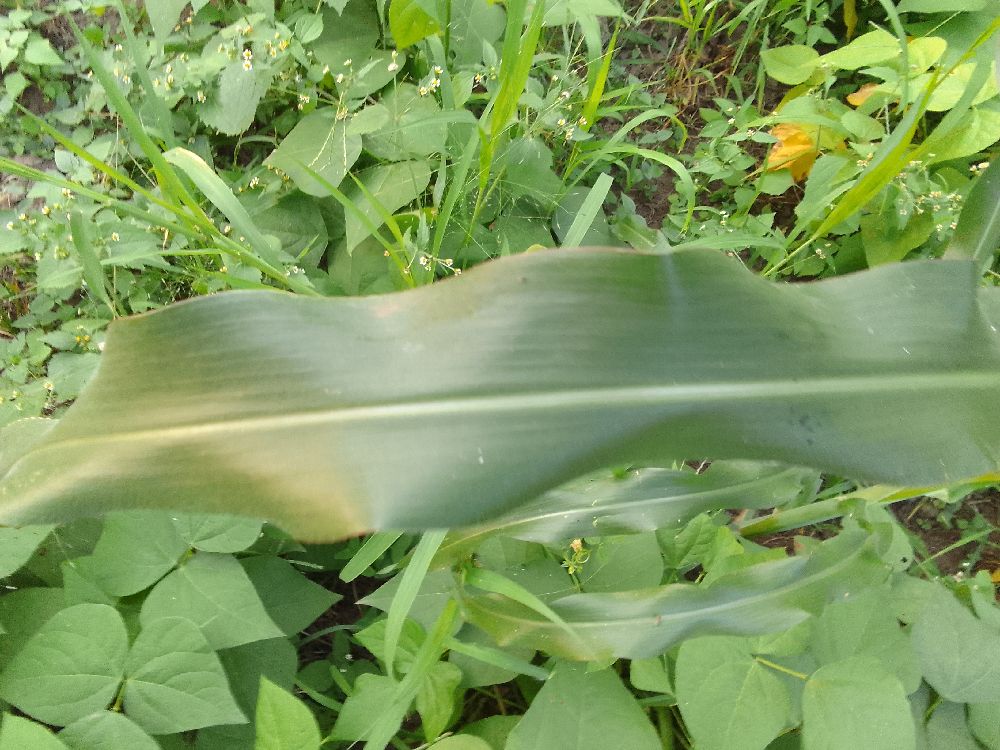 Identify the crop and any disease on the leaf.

maize, healthy
